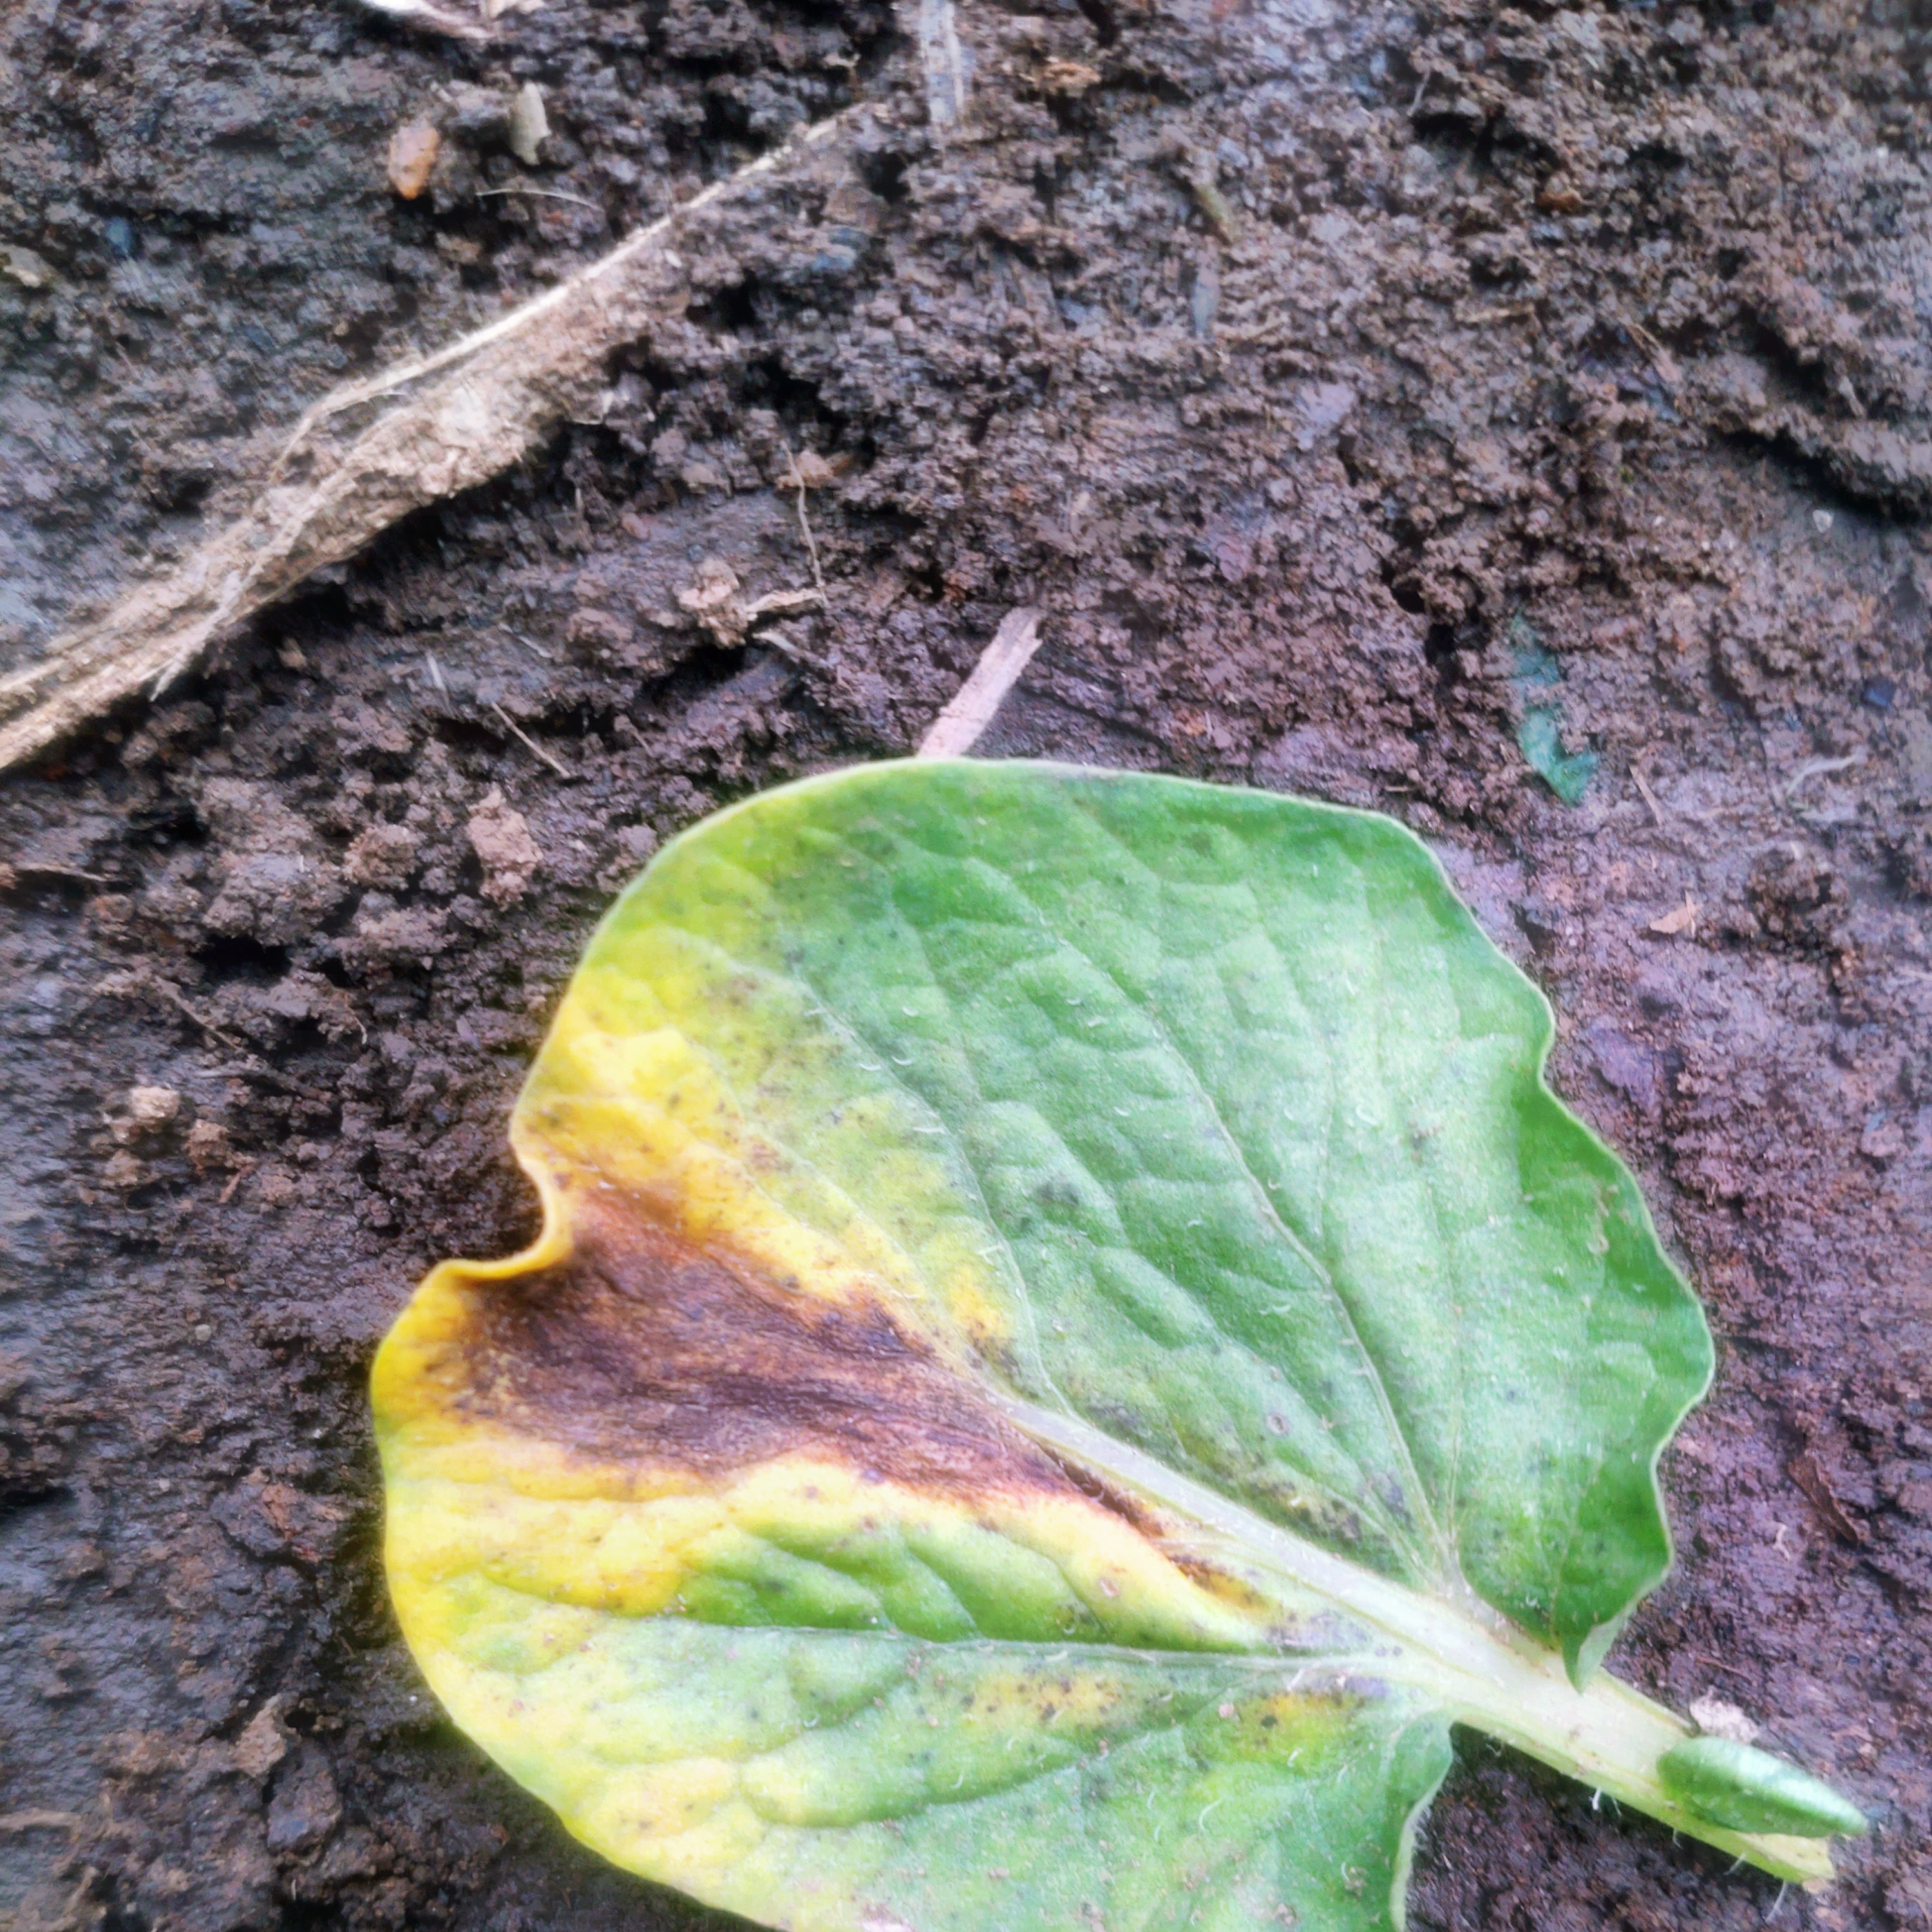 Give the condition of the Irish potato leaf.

late blight
